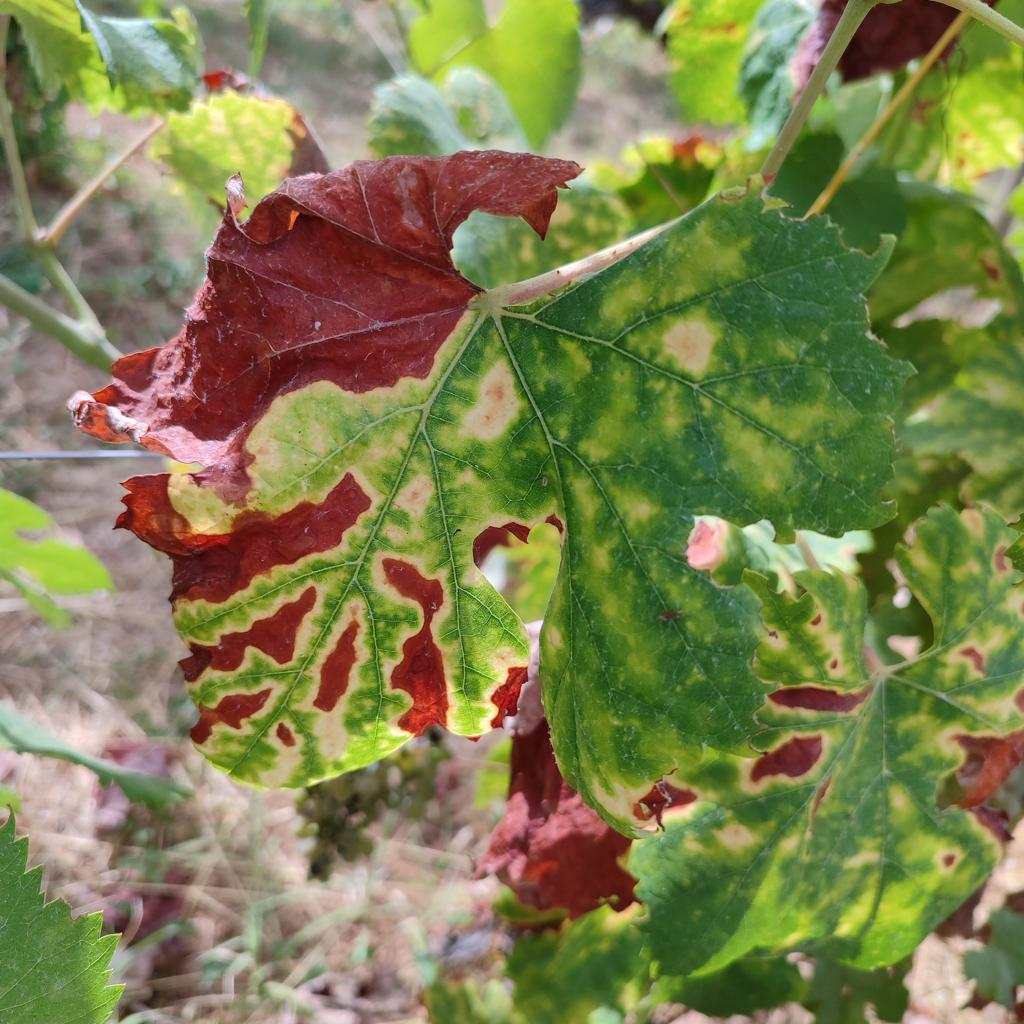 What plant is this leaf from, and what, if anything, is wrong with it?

grapevine, esca complex
